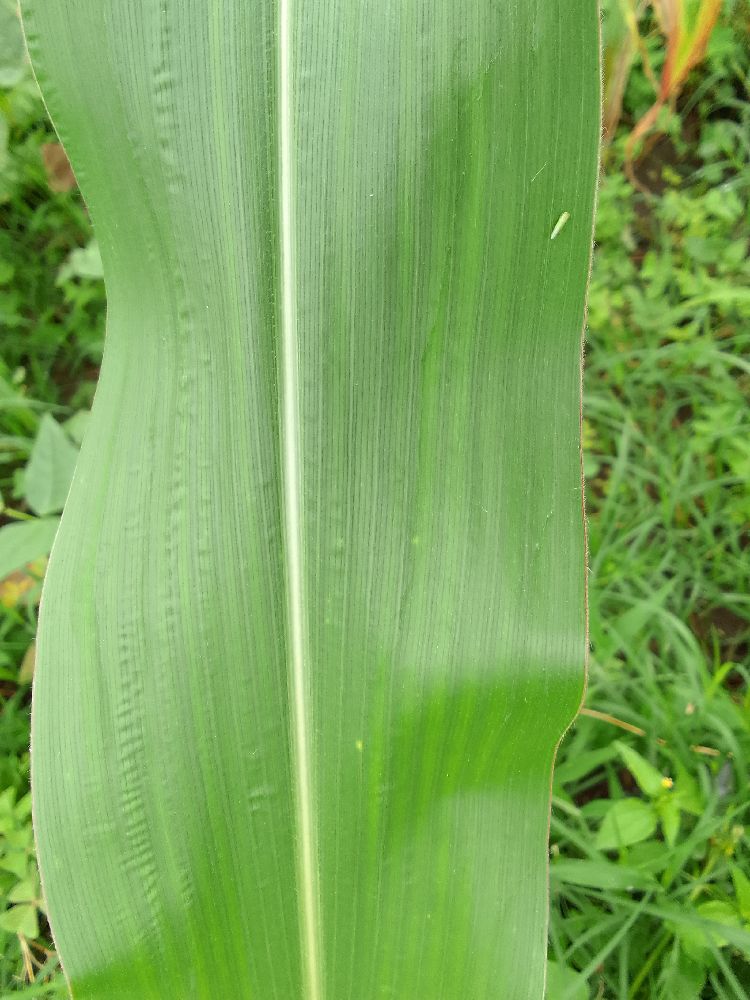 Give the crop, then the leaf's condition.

maize, healthy
